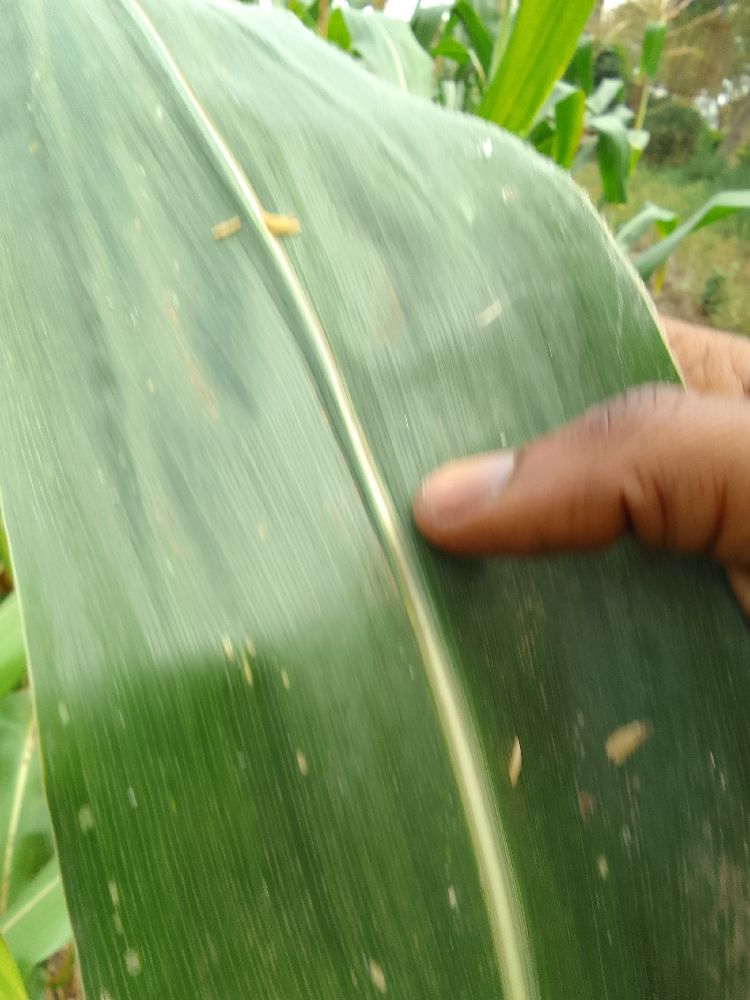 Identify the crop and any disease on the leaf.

maize, healthy
